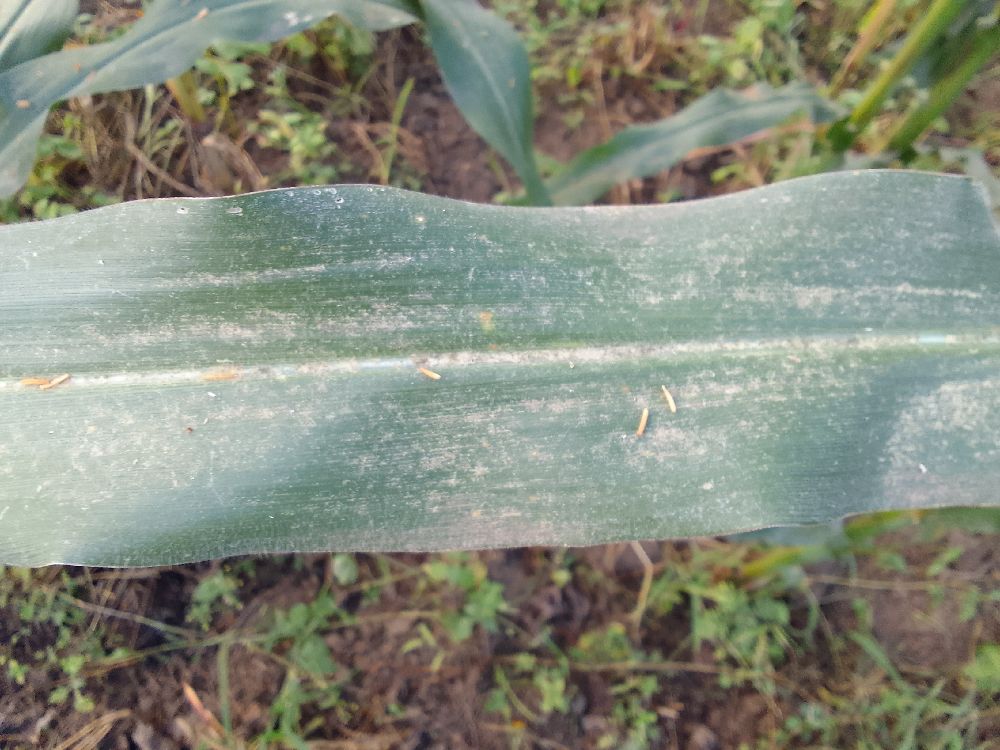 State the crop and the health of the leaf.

maize, healthy
